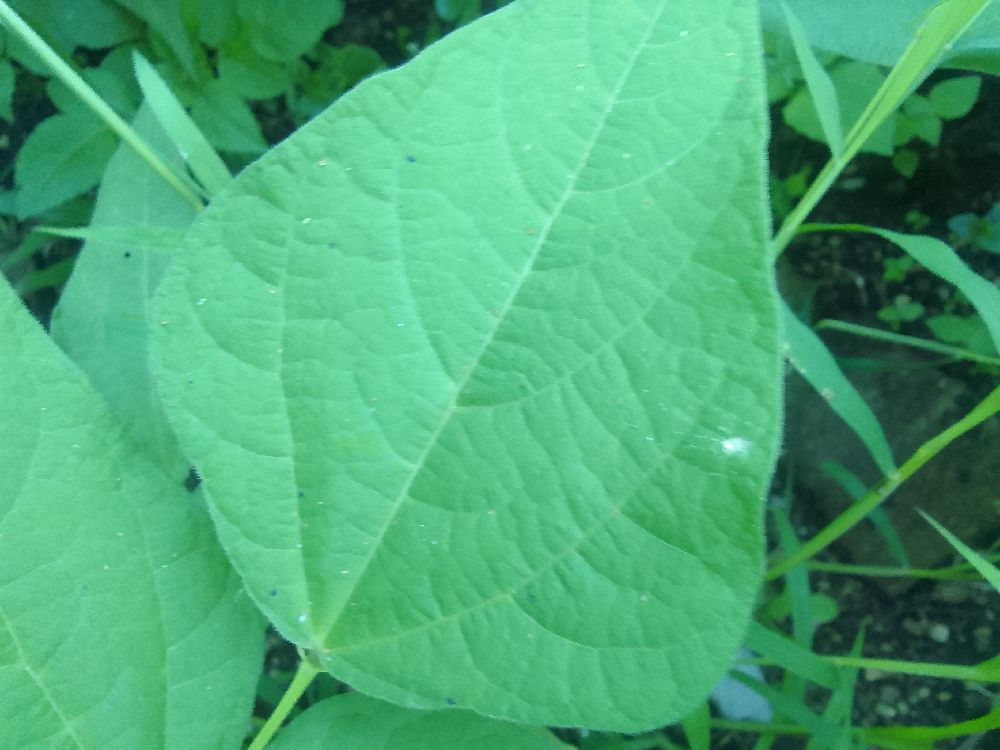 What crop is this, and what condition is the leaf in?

common bean, healthy
